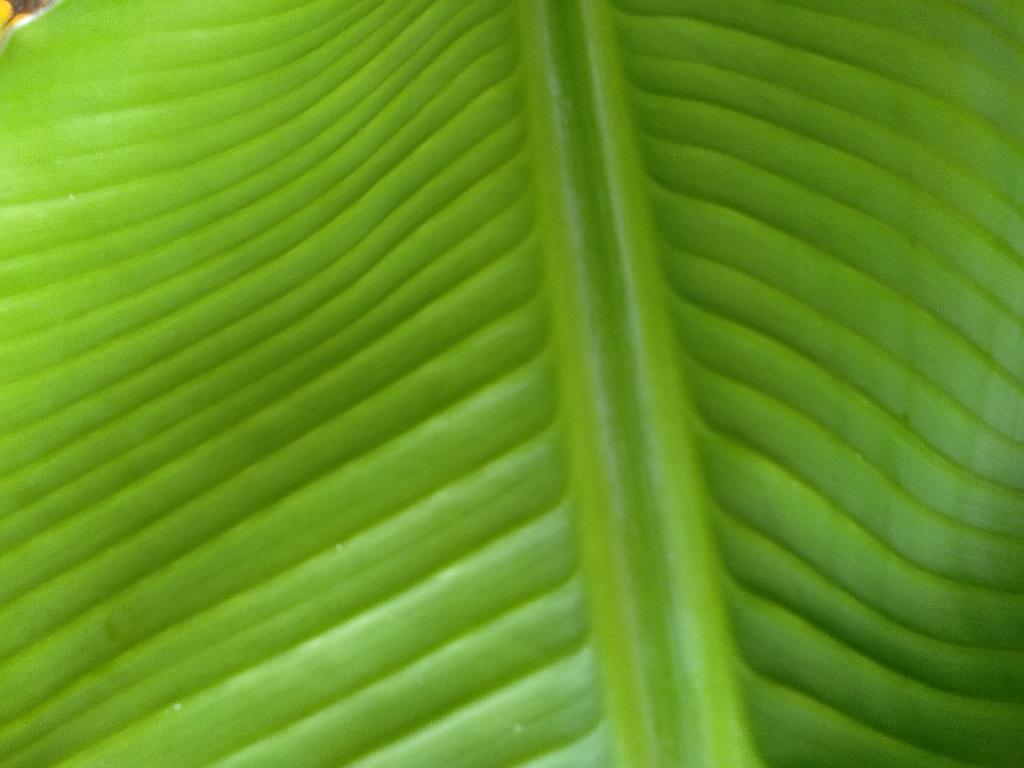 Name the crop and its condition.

banana, healthy
